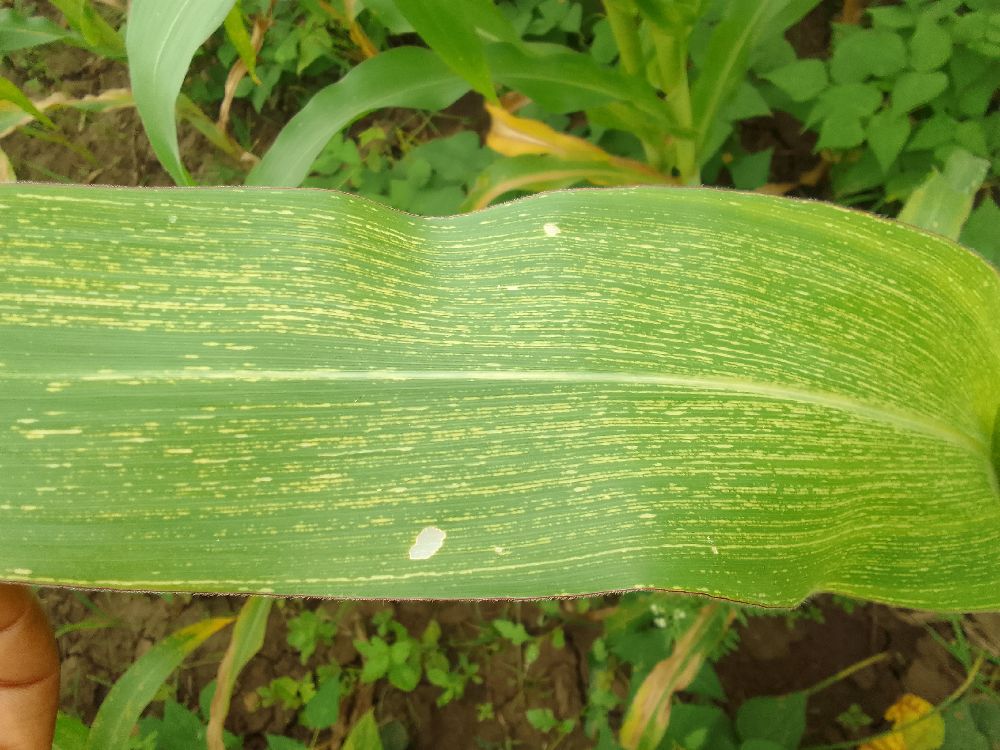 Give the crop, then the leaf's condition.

maize, maize streak virus
